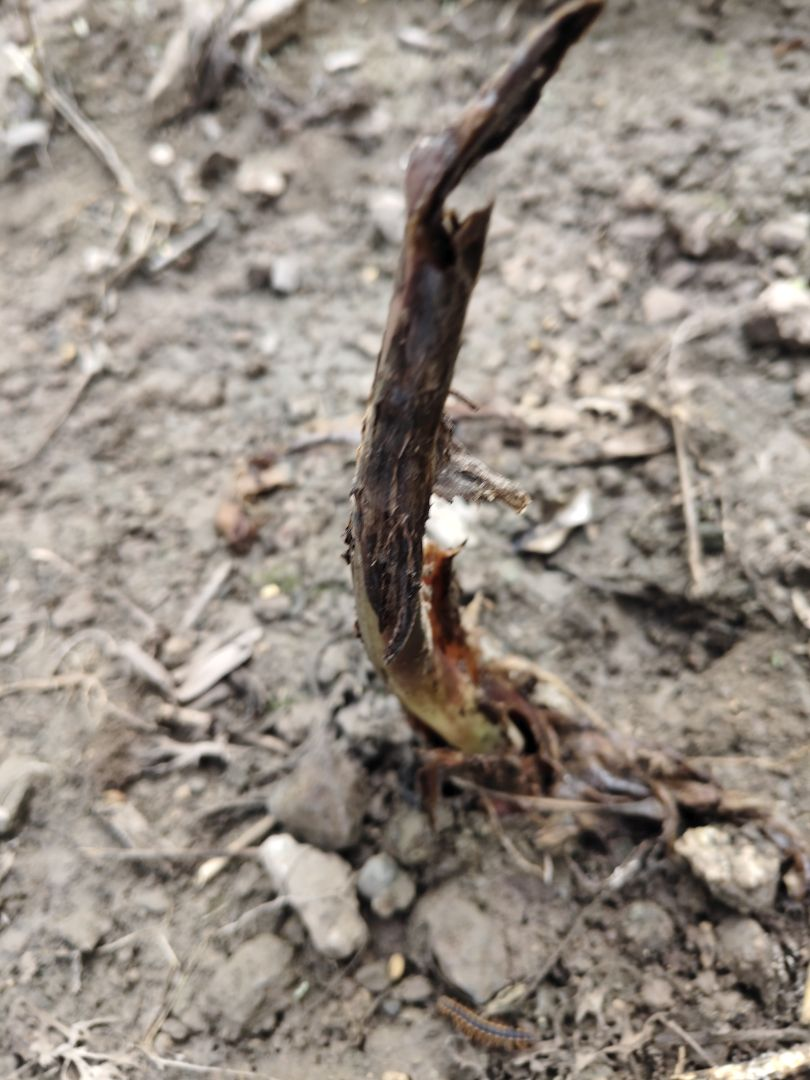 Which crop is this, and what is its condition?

taro, root rot
